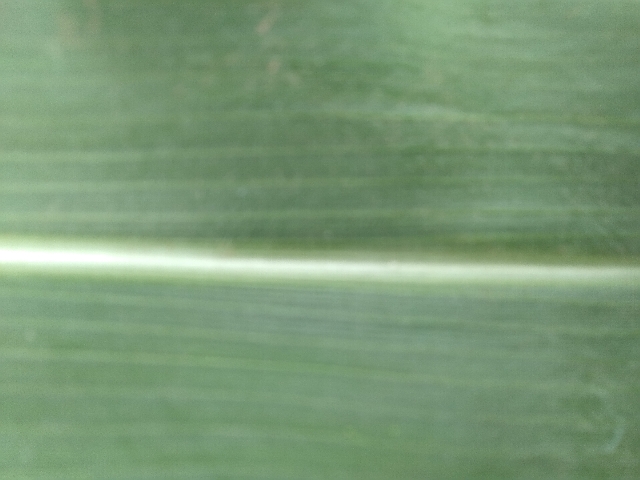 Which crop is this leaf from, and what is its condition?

maize, healthy
